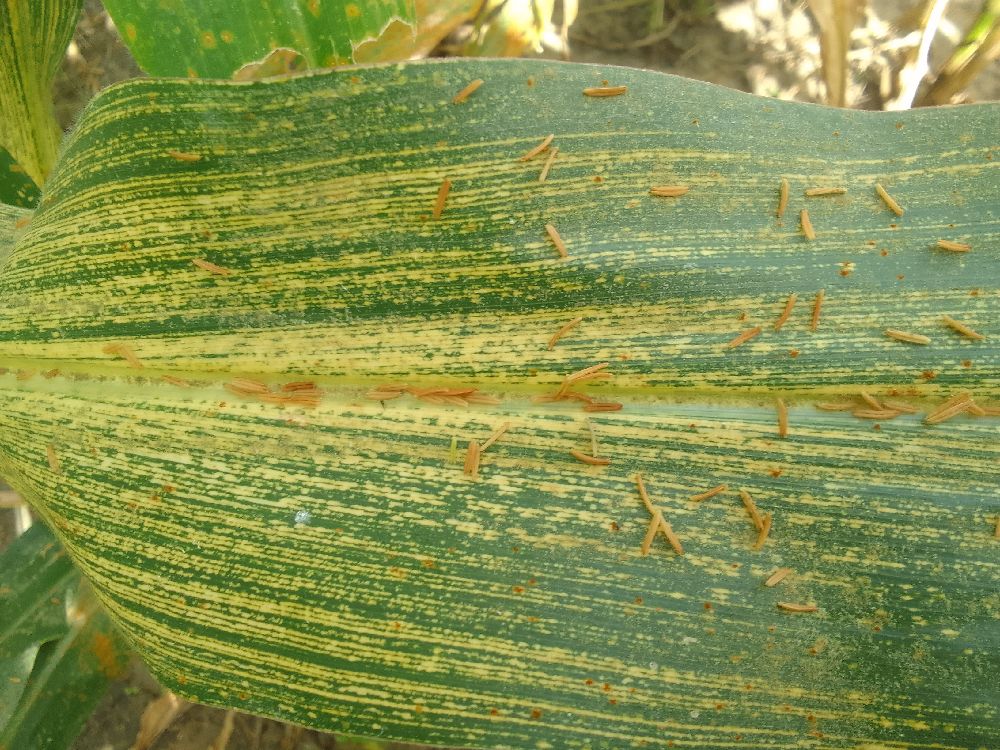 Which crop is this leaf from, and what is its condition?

maize, maize streak virus
